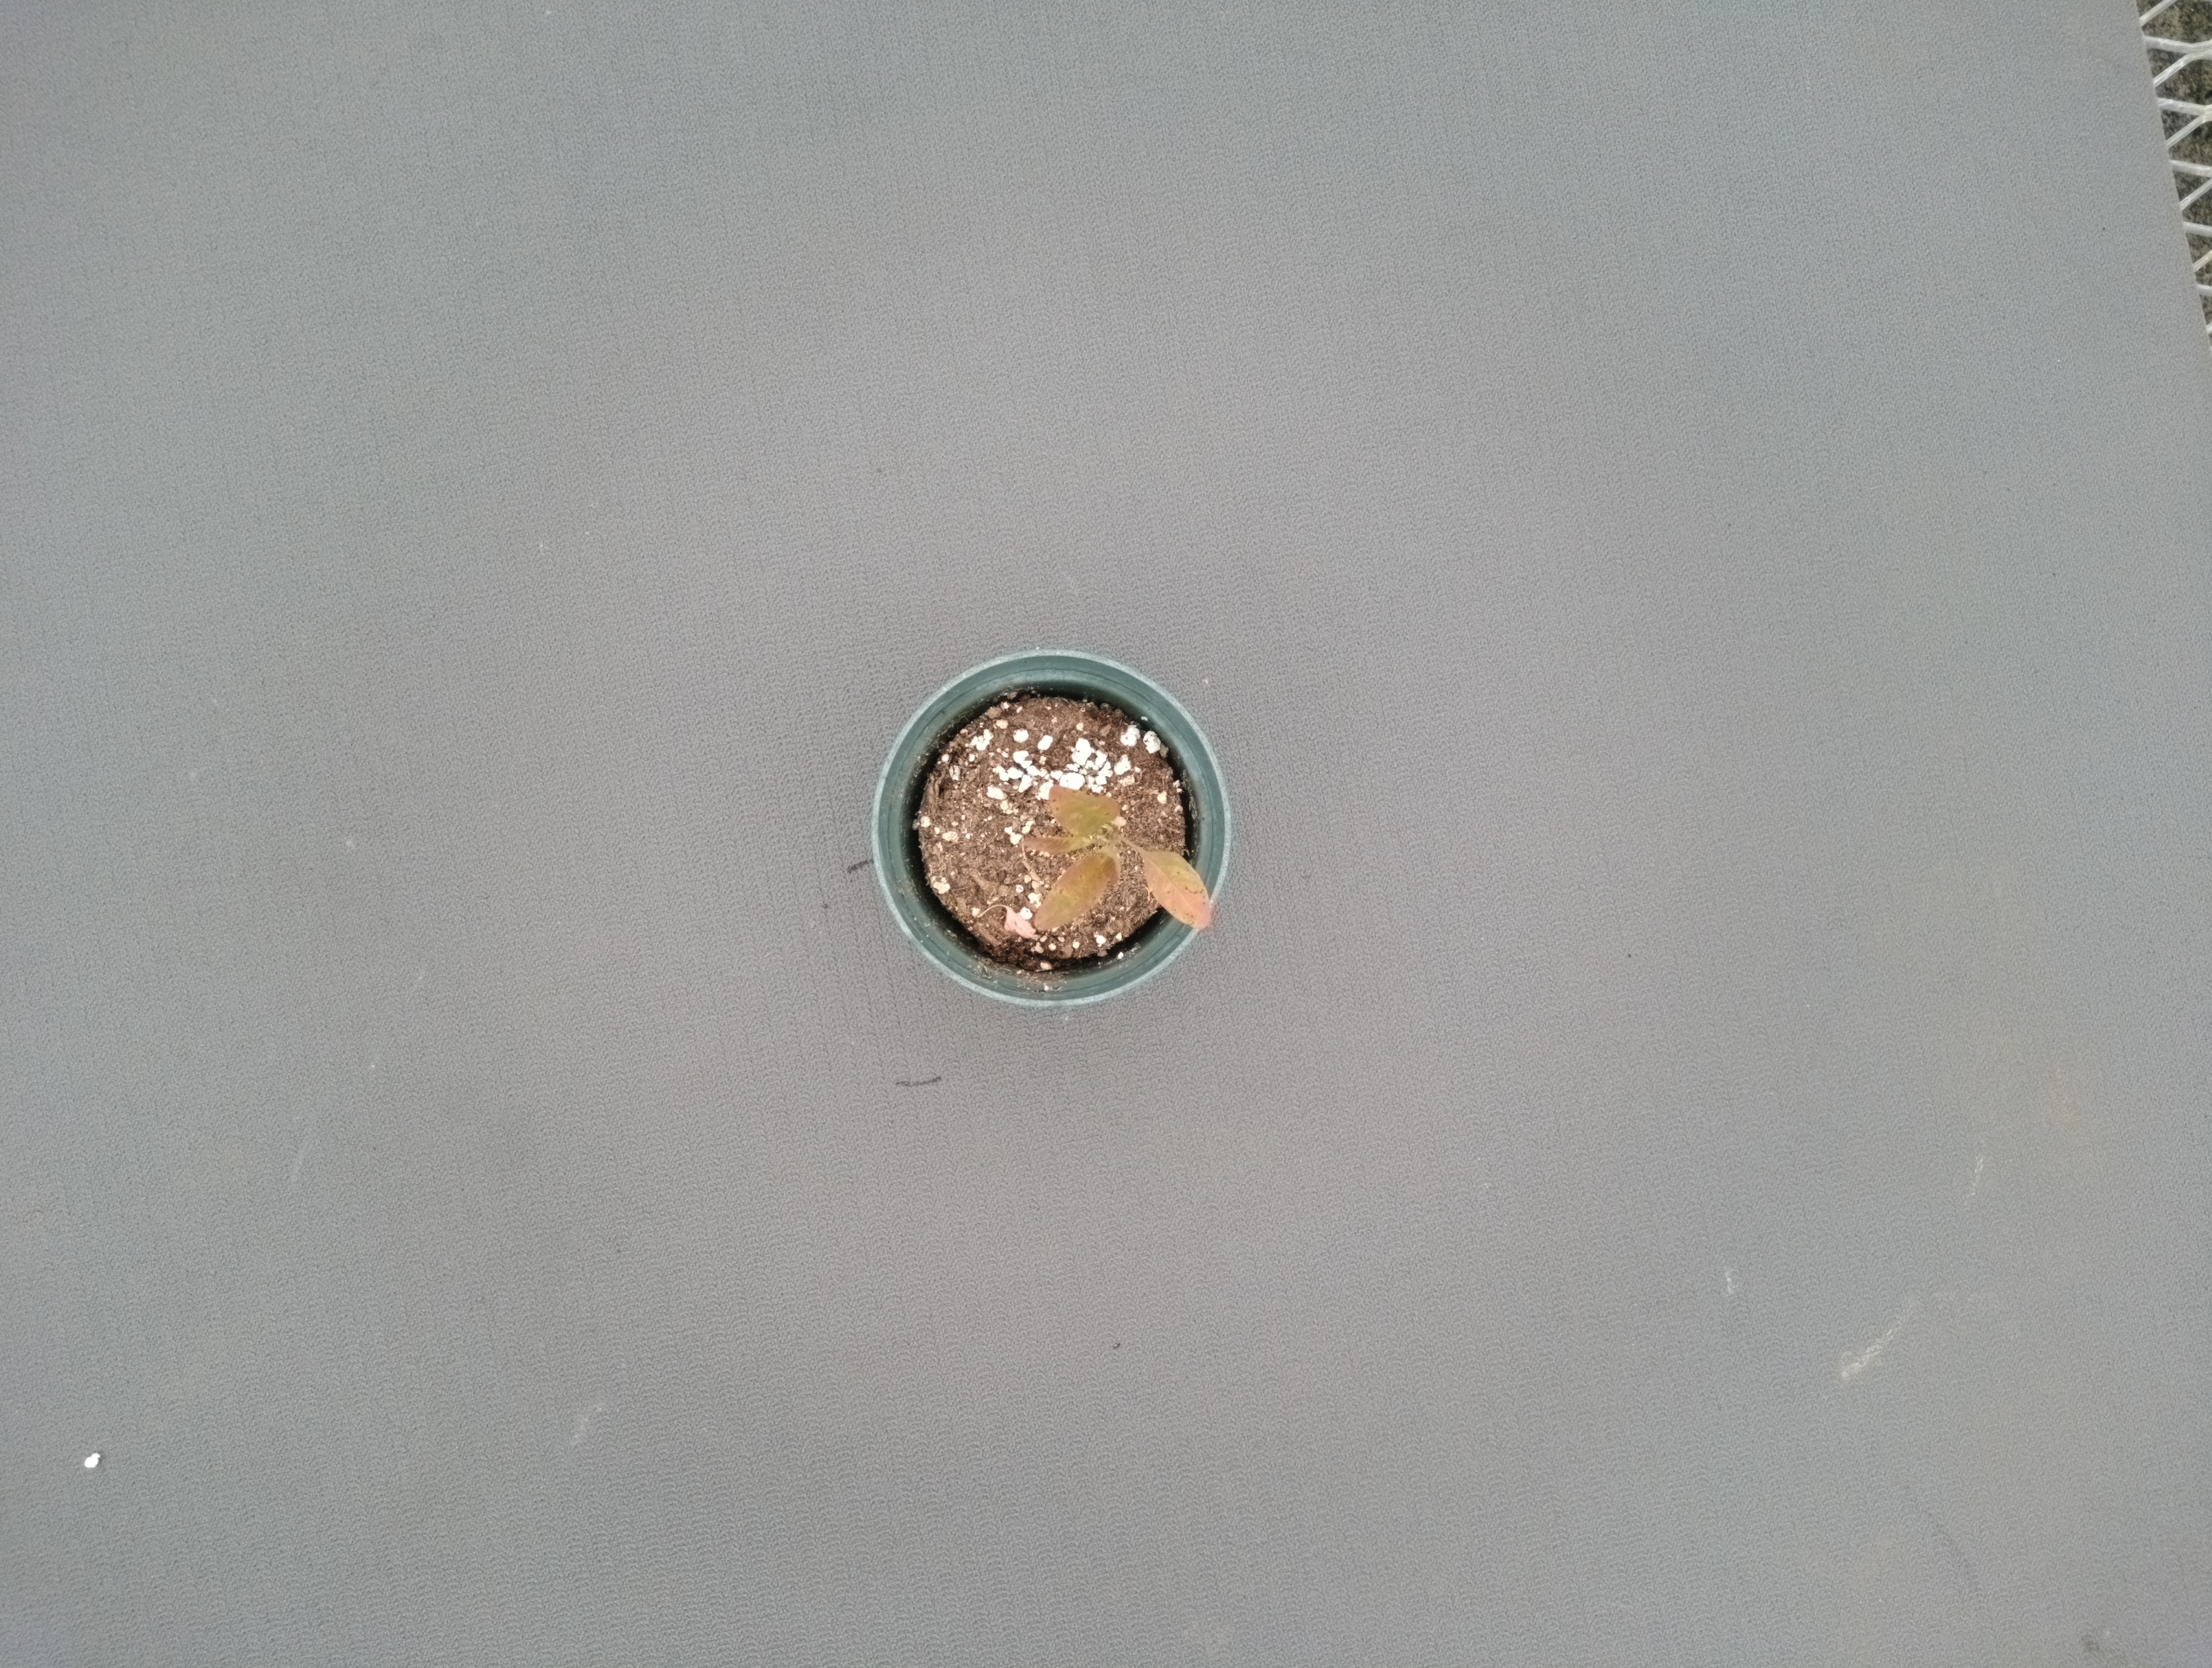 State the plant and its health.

waterhemp, chlorosis necrosis
